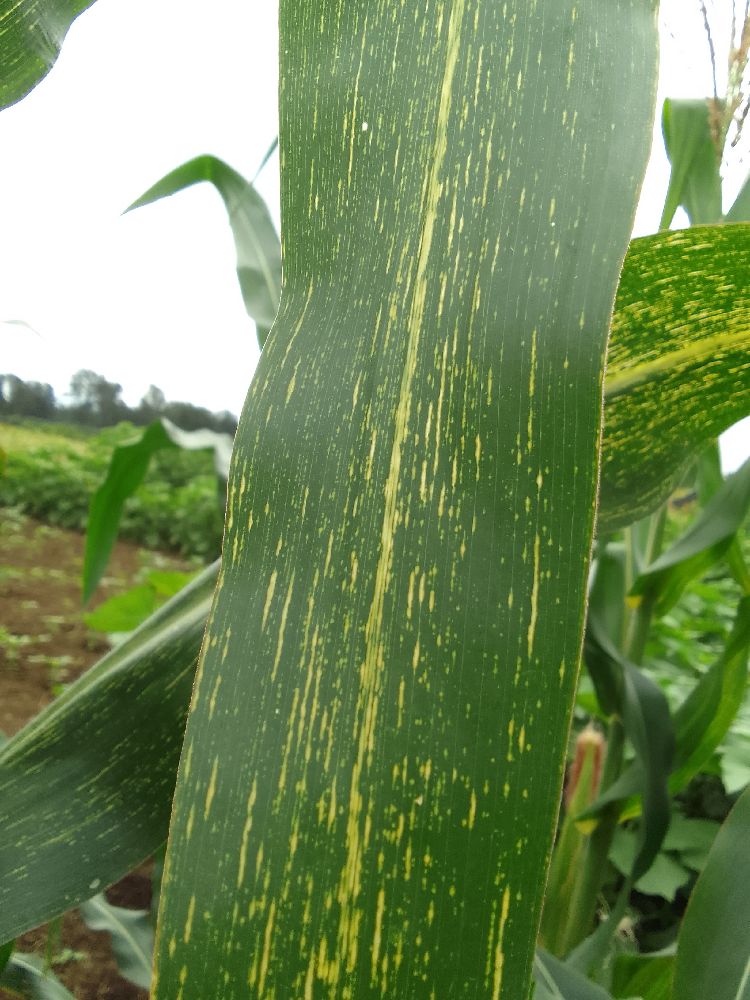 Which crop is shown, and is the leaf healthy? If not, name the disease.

maize, maize streak virus
